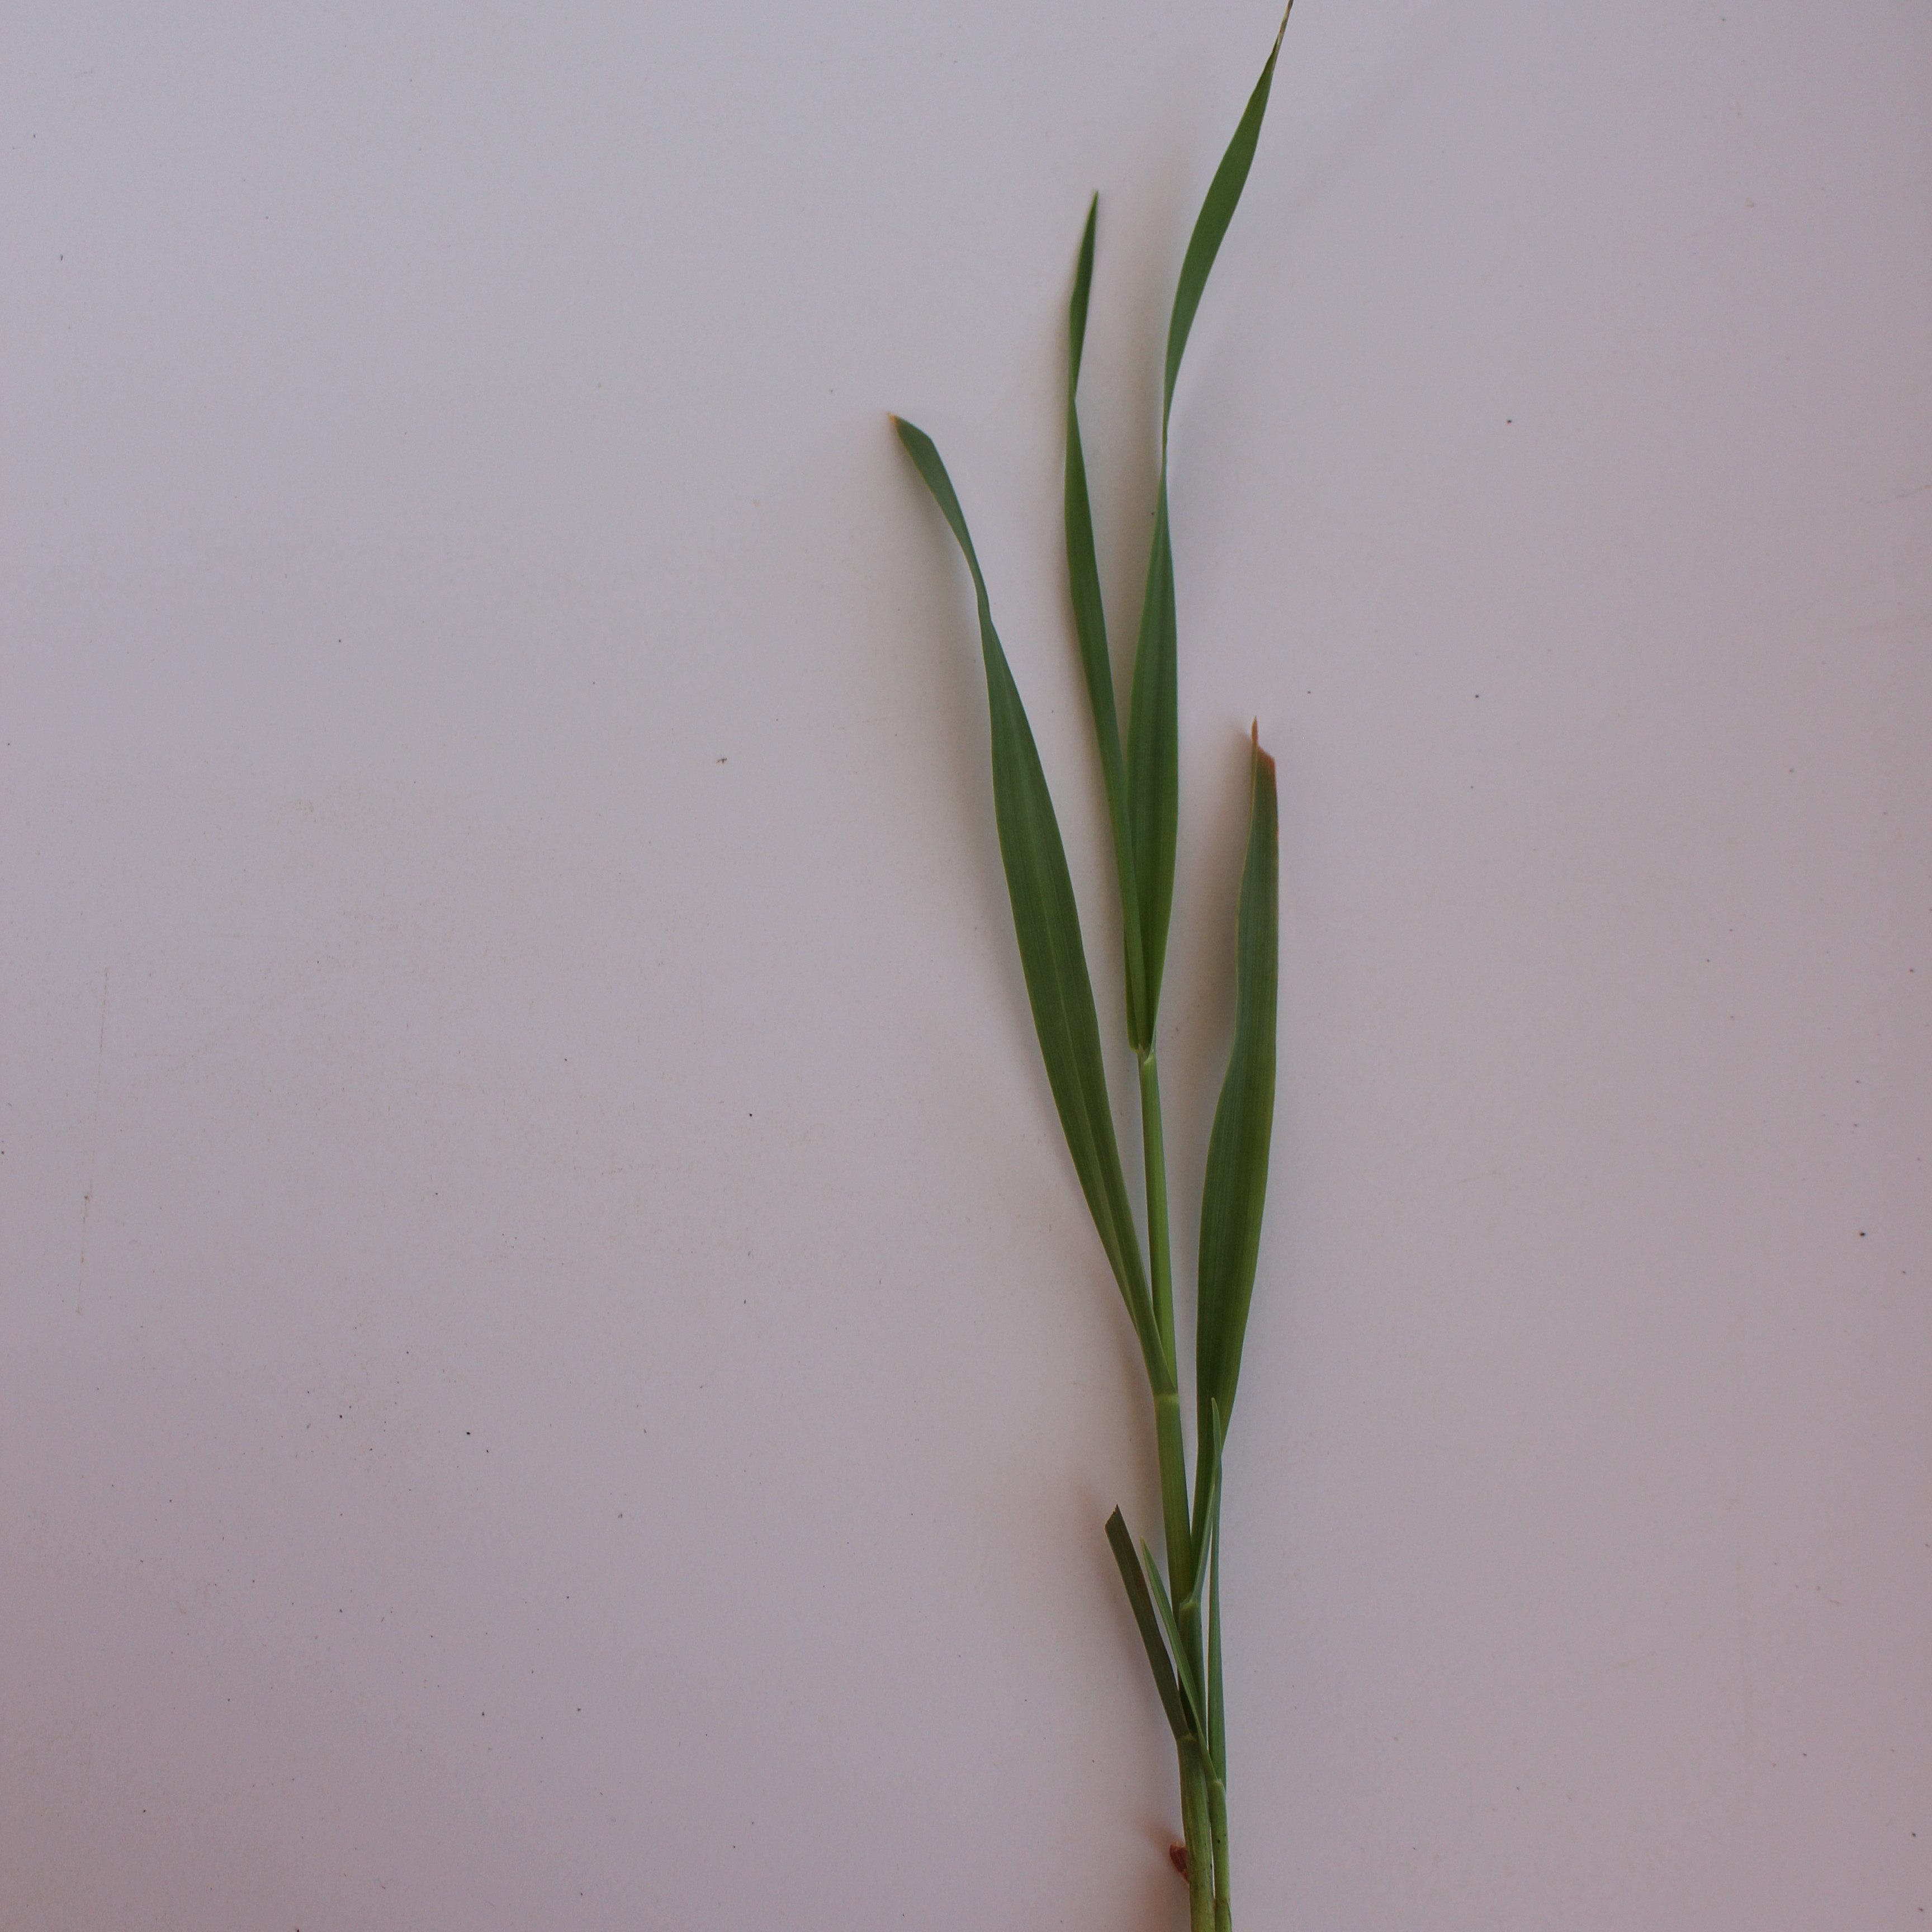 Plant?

Avena sterilis
